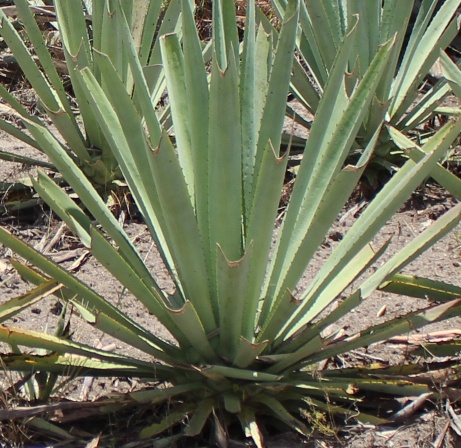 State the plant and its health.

agave, yellow
